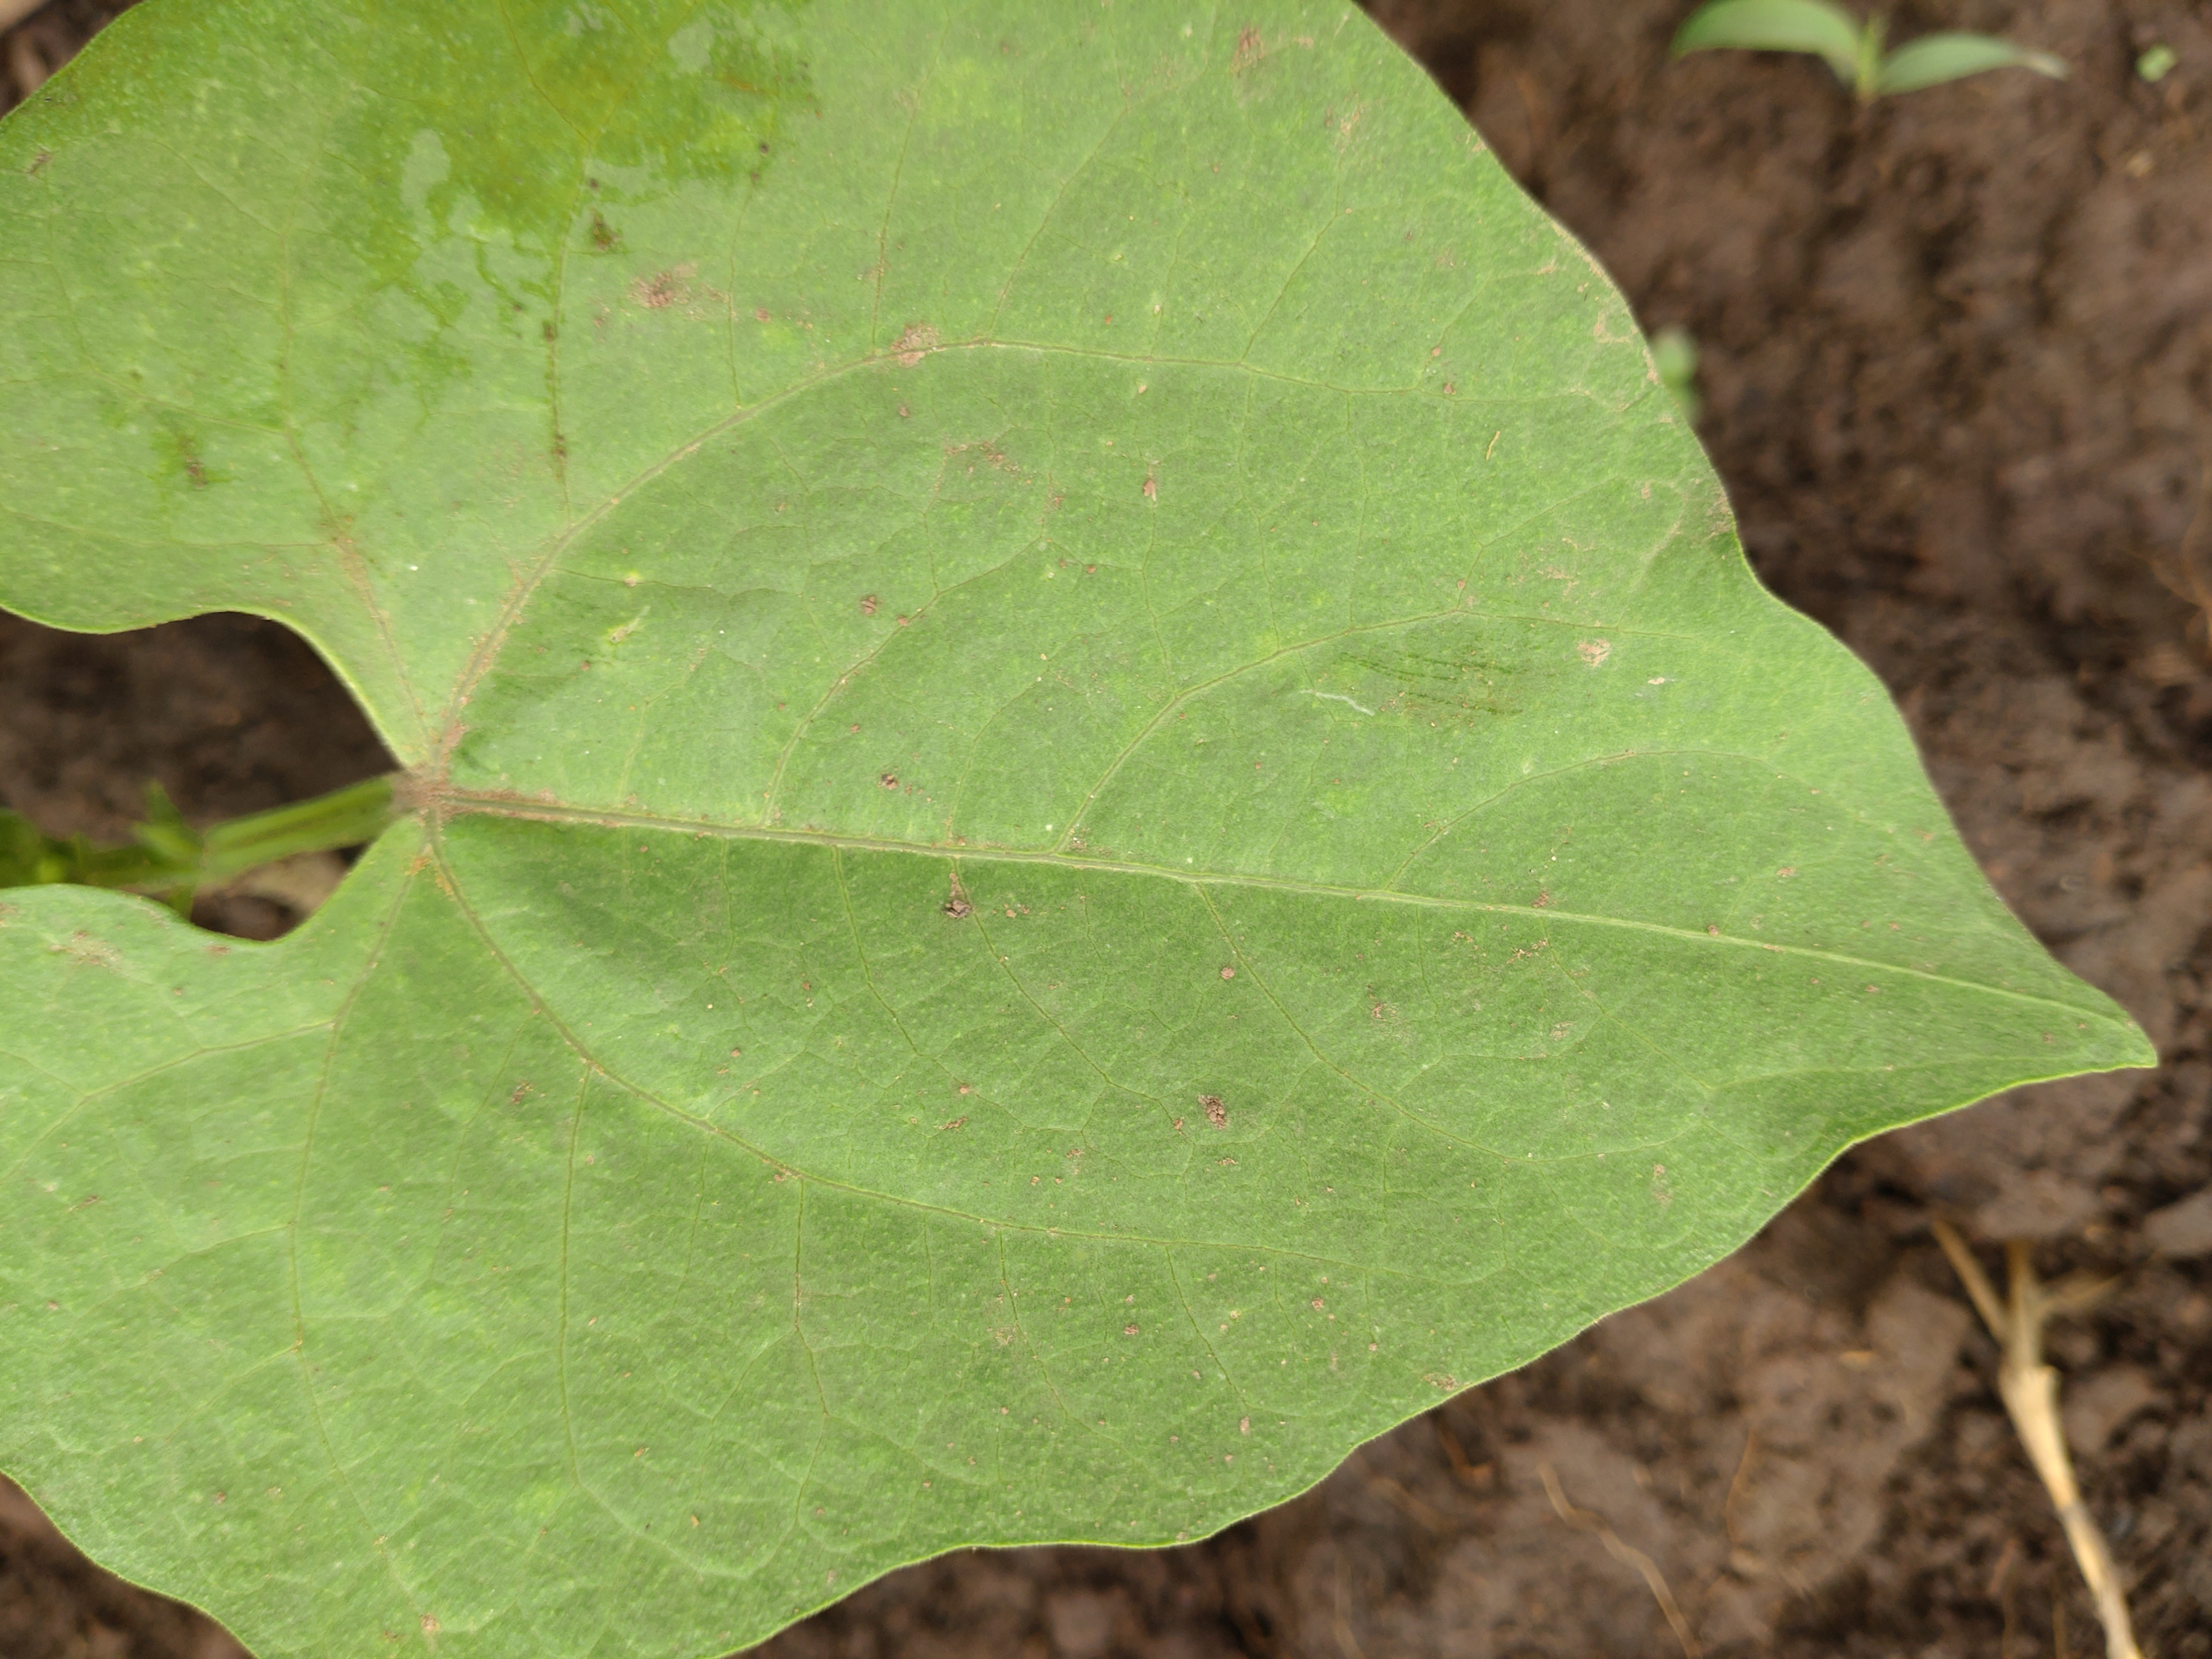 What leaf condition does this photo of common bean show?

healthy
